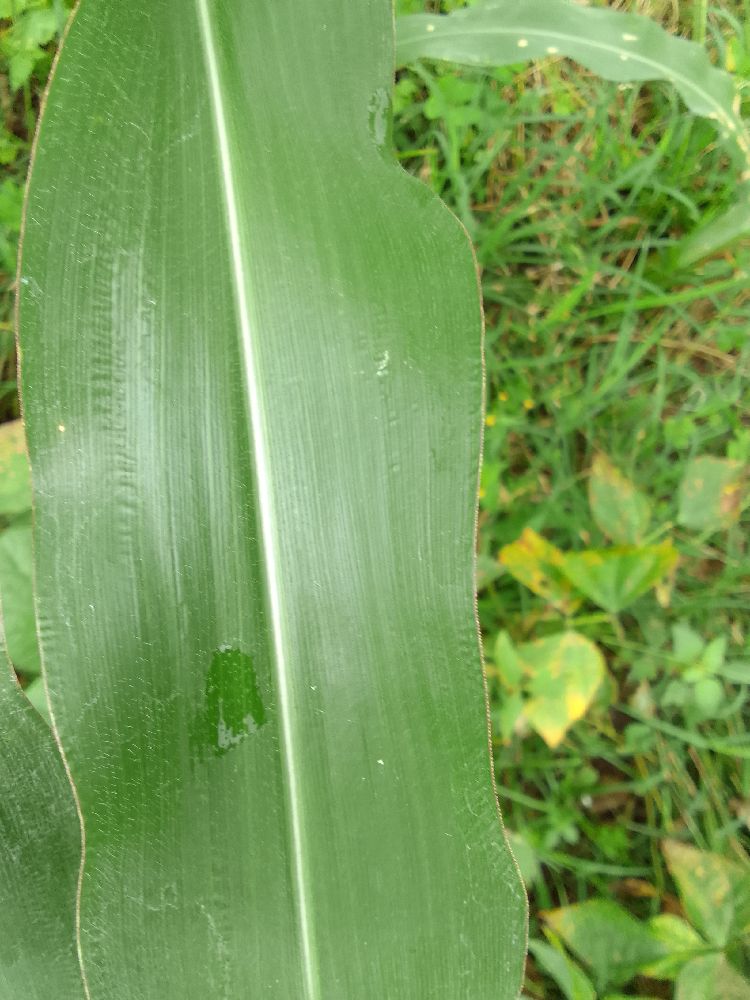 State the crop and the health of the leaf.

maize, healthy
